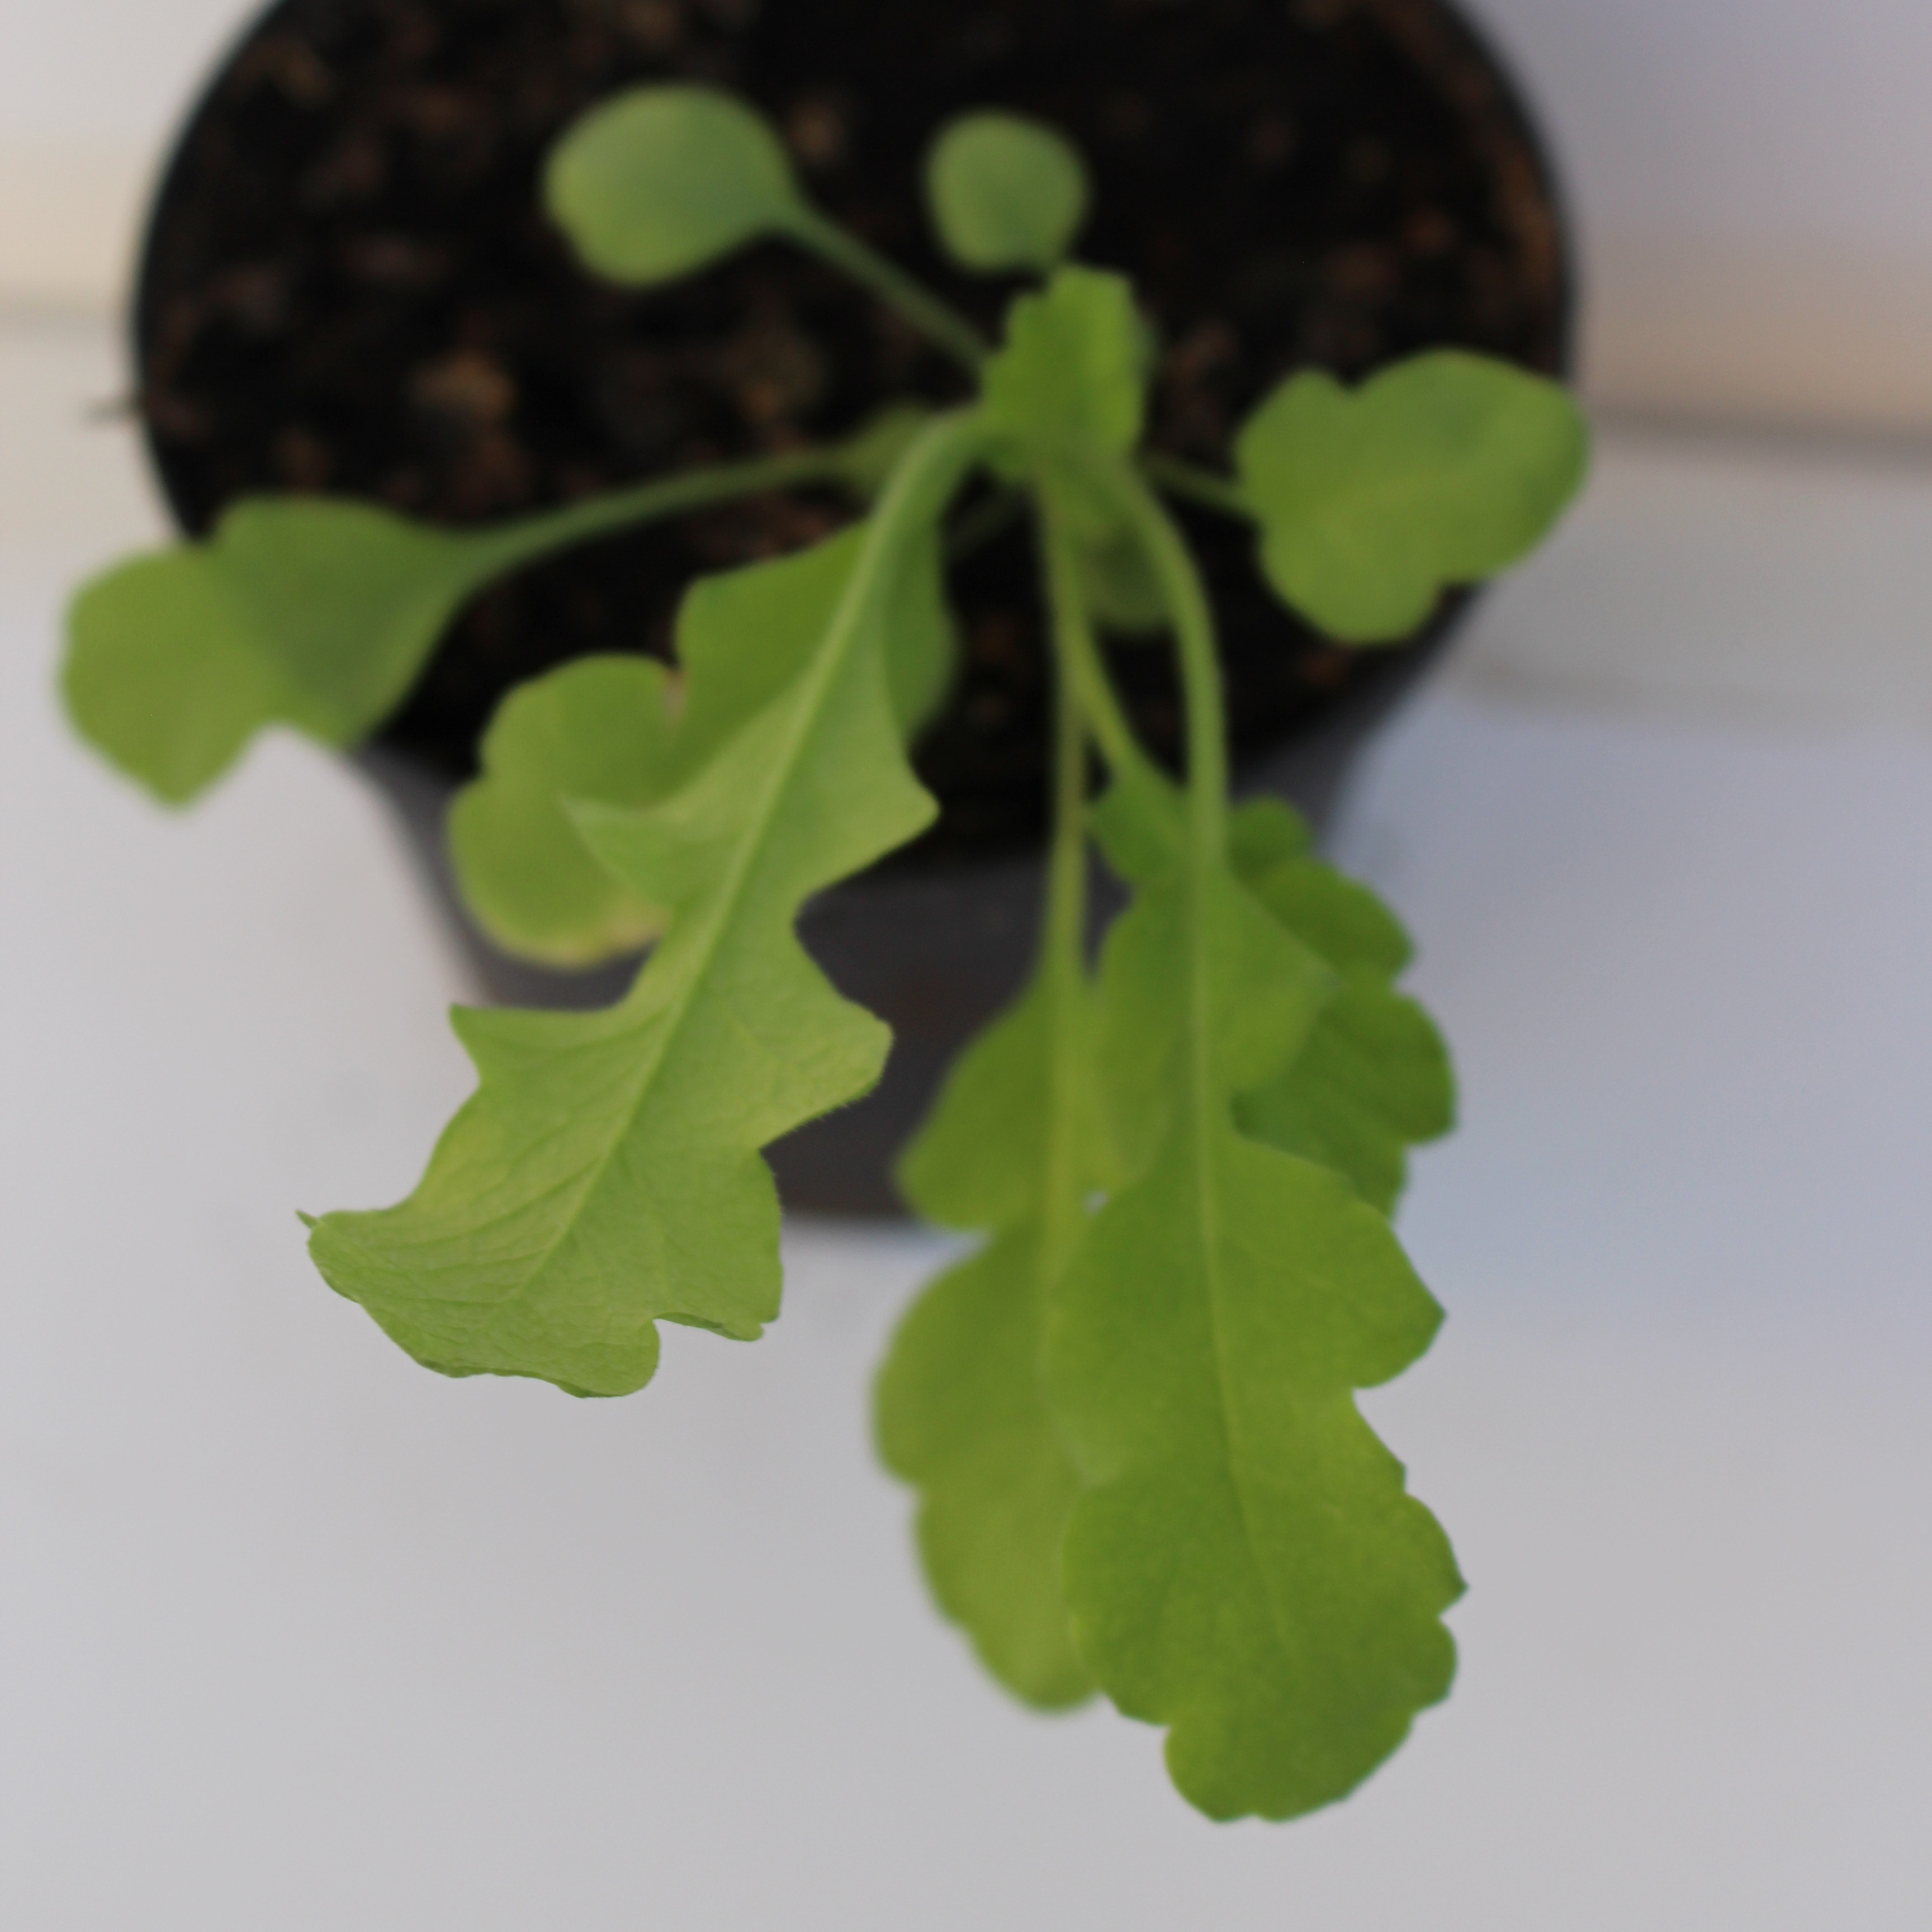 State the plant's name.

Papaver rhoeas
